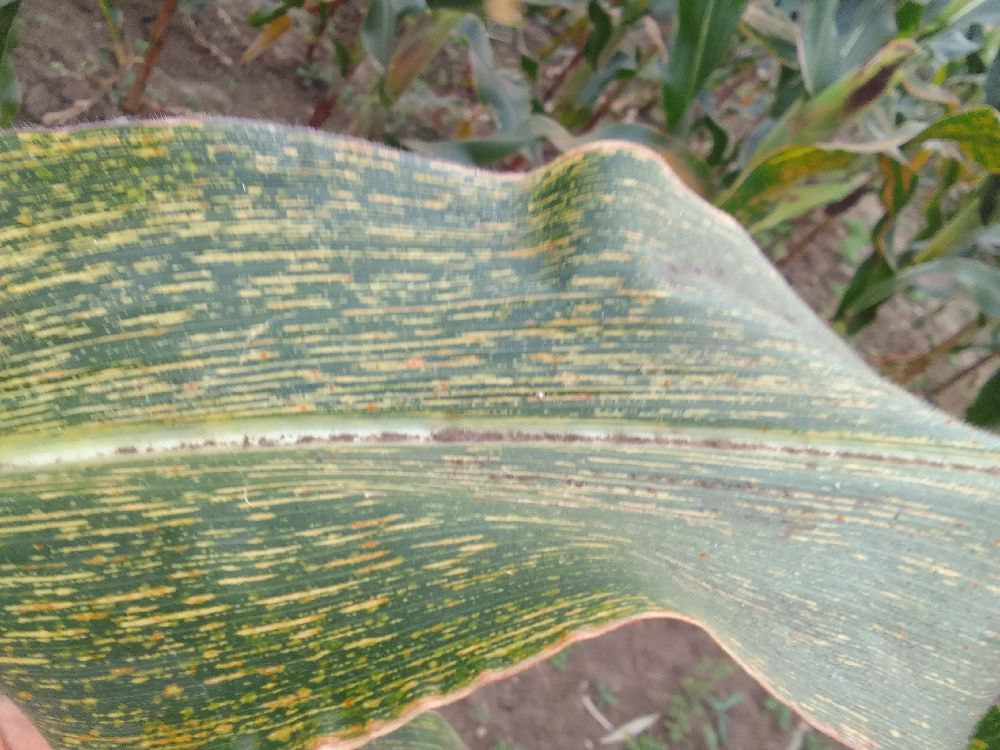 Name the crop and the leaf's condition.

maize, maize streak virus
